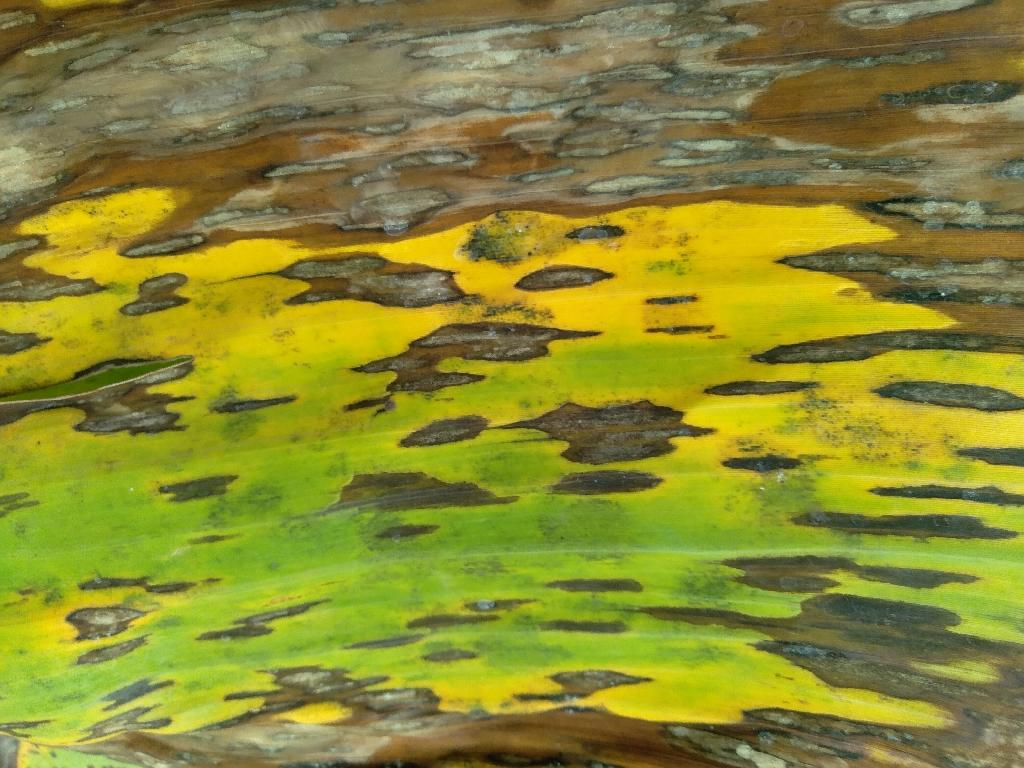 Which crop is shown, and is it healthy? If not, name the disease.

banana, black sigatoka
